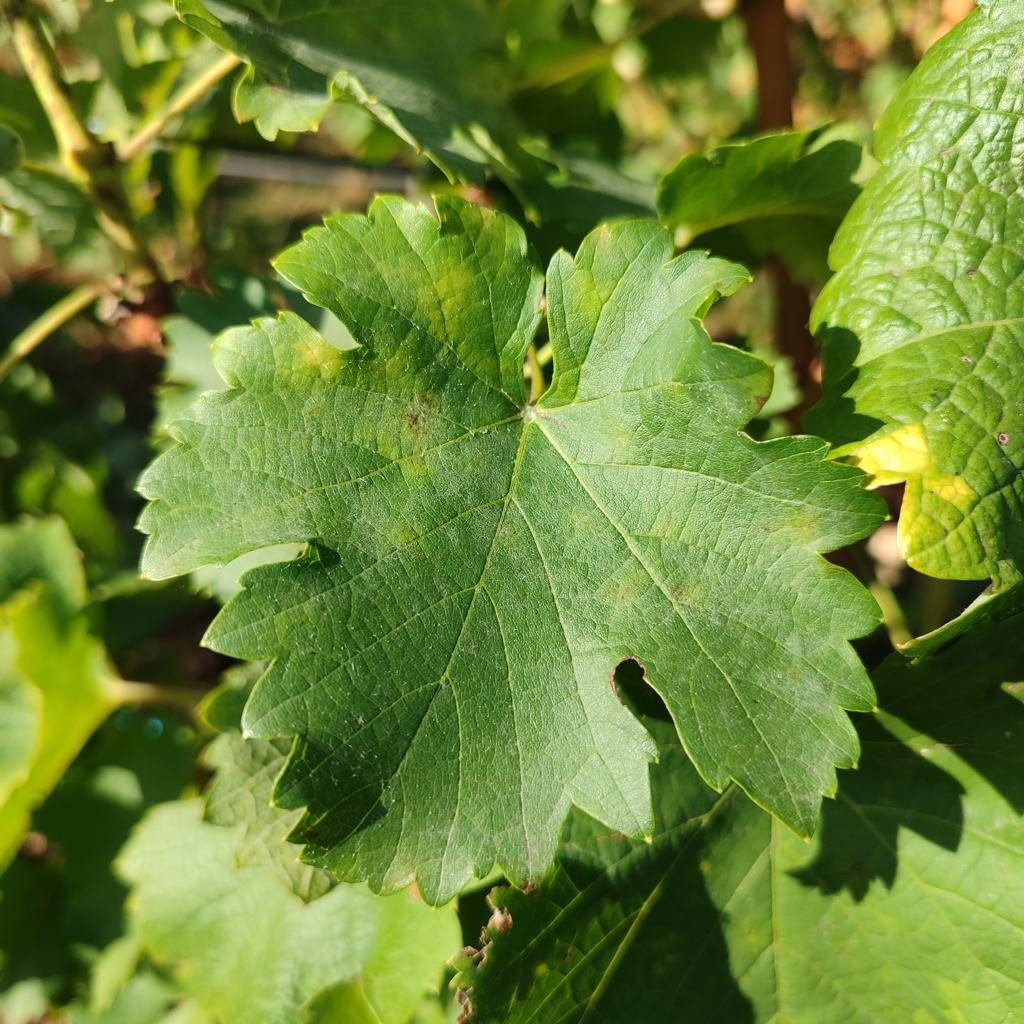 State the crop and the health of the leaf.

grapevine, powdery mildew
